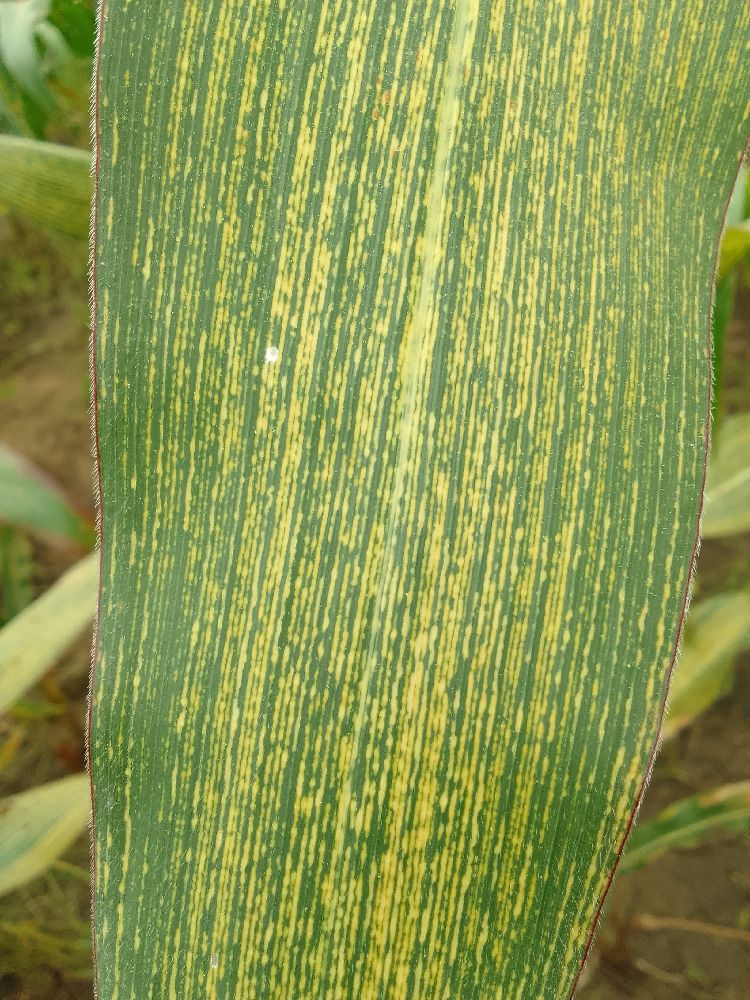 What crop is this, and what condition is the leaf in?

maize, maize streak virus
